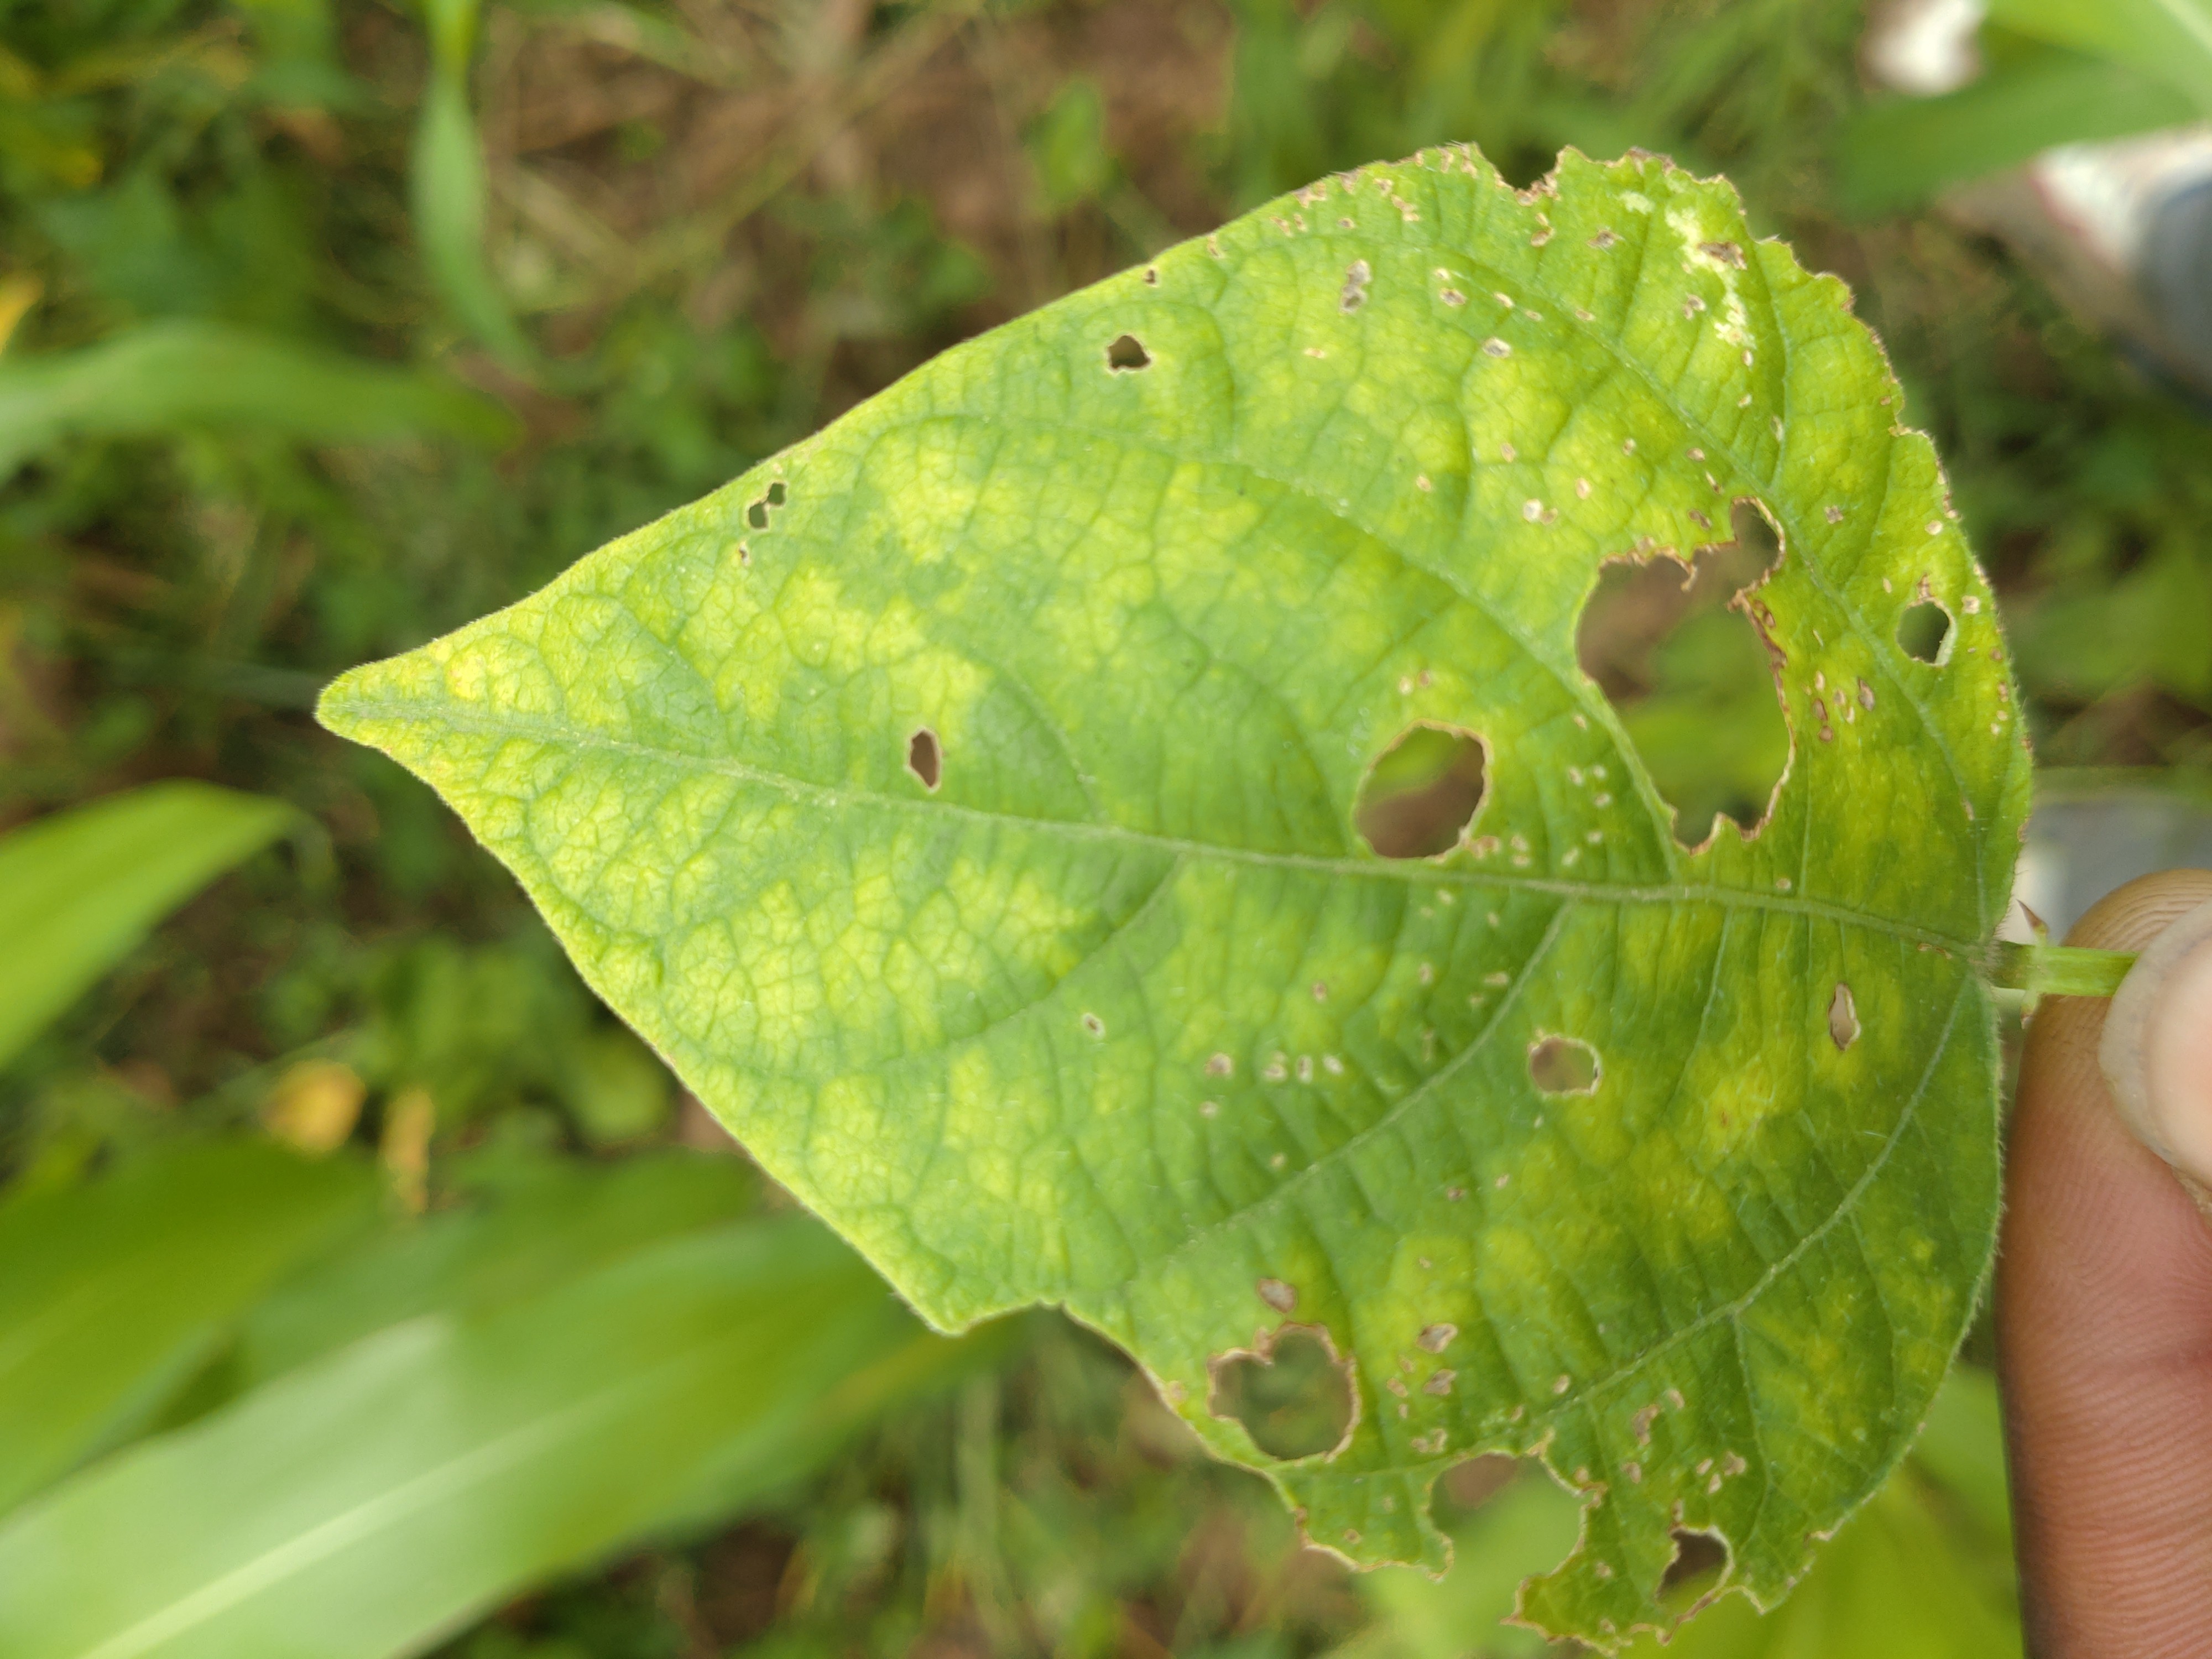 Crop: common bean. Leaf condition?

rust
